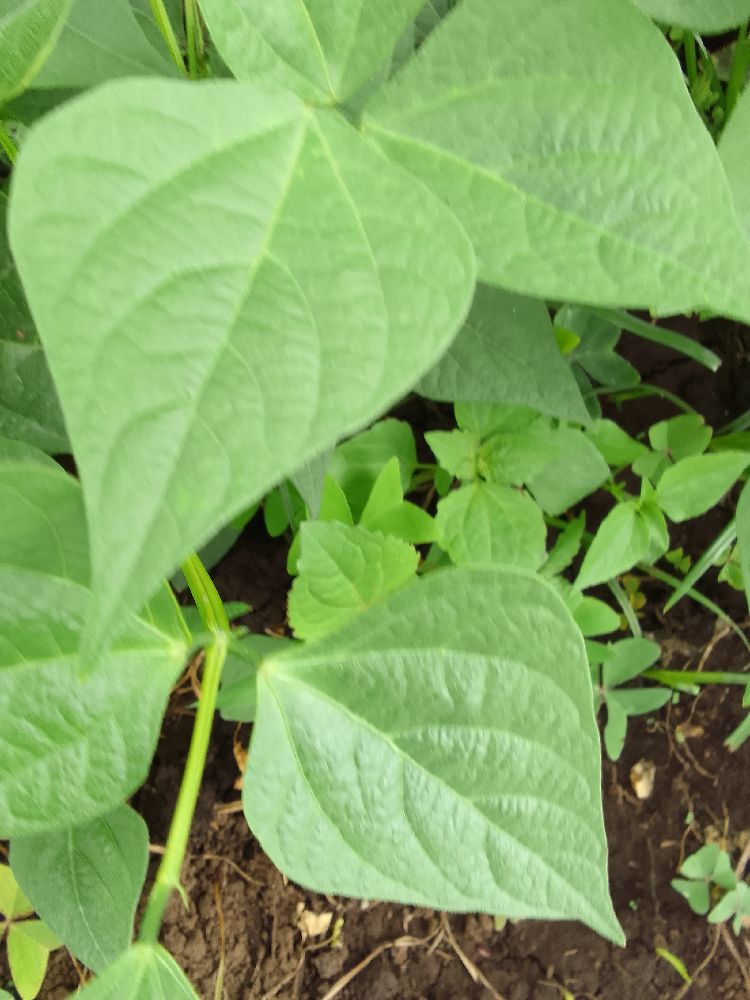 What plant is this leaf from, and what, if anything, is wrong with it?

common bean, healthy
